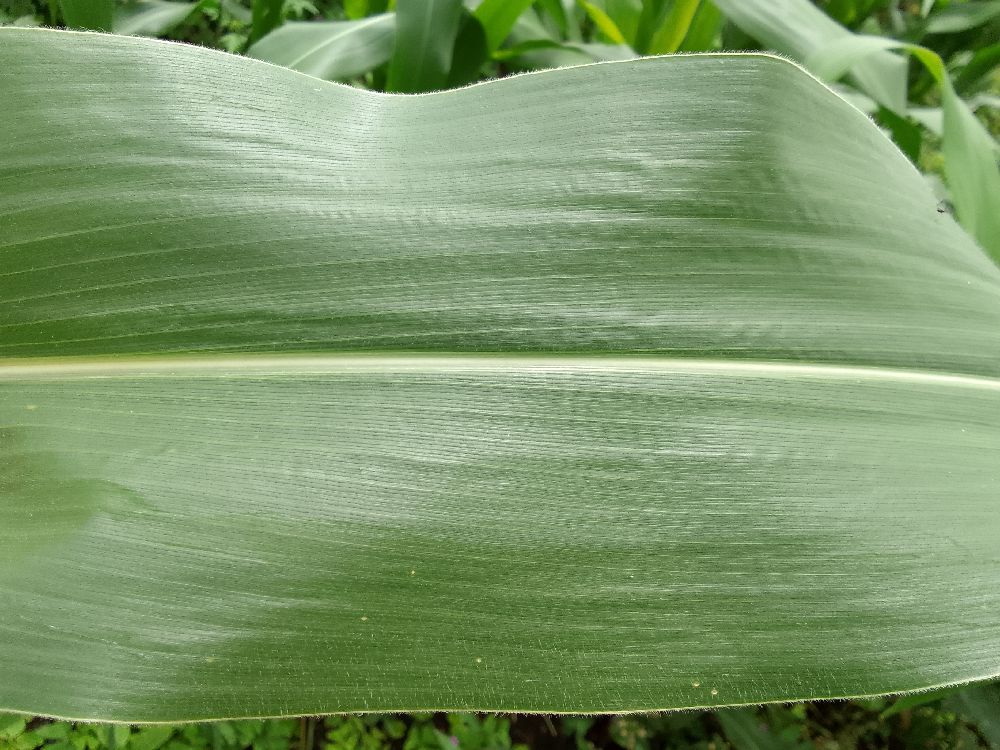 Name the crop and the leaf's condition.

maize, healthy
